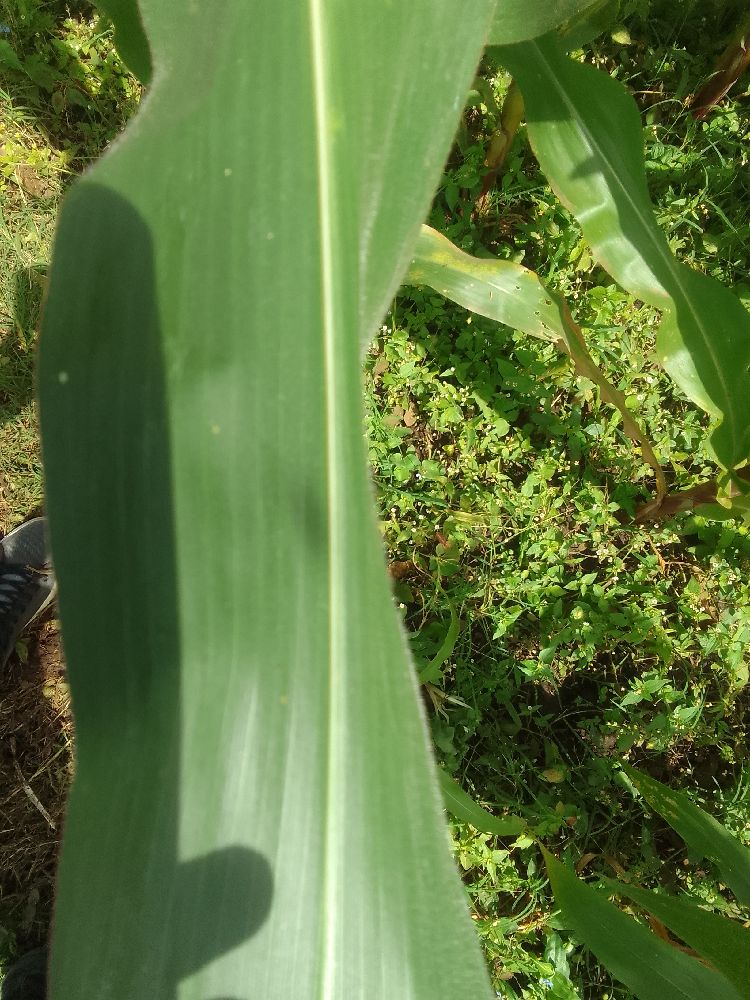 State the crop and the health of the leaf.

maize, healthy
